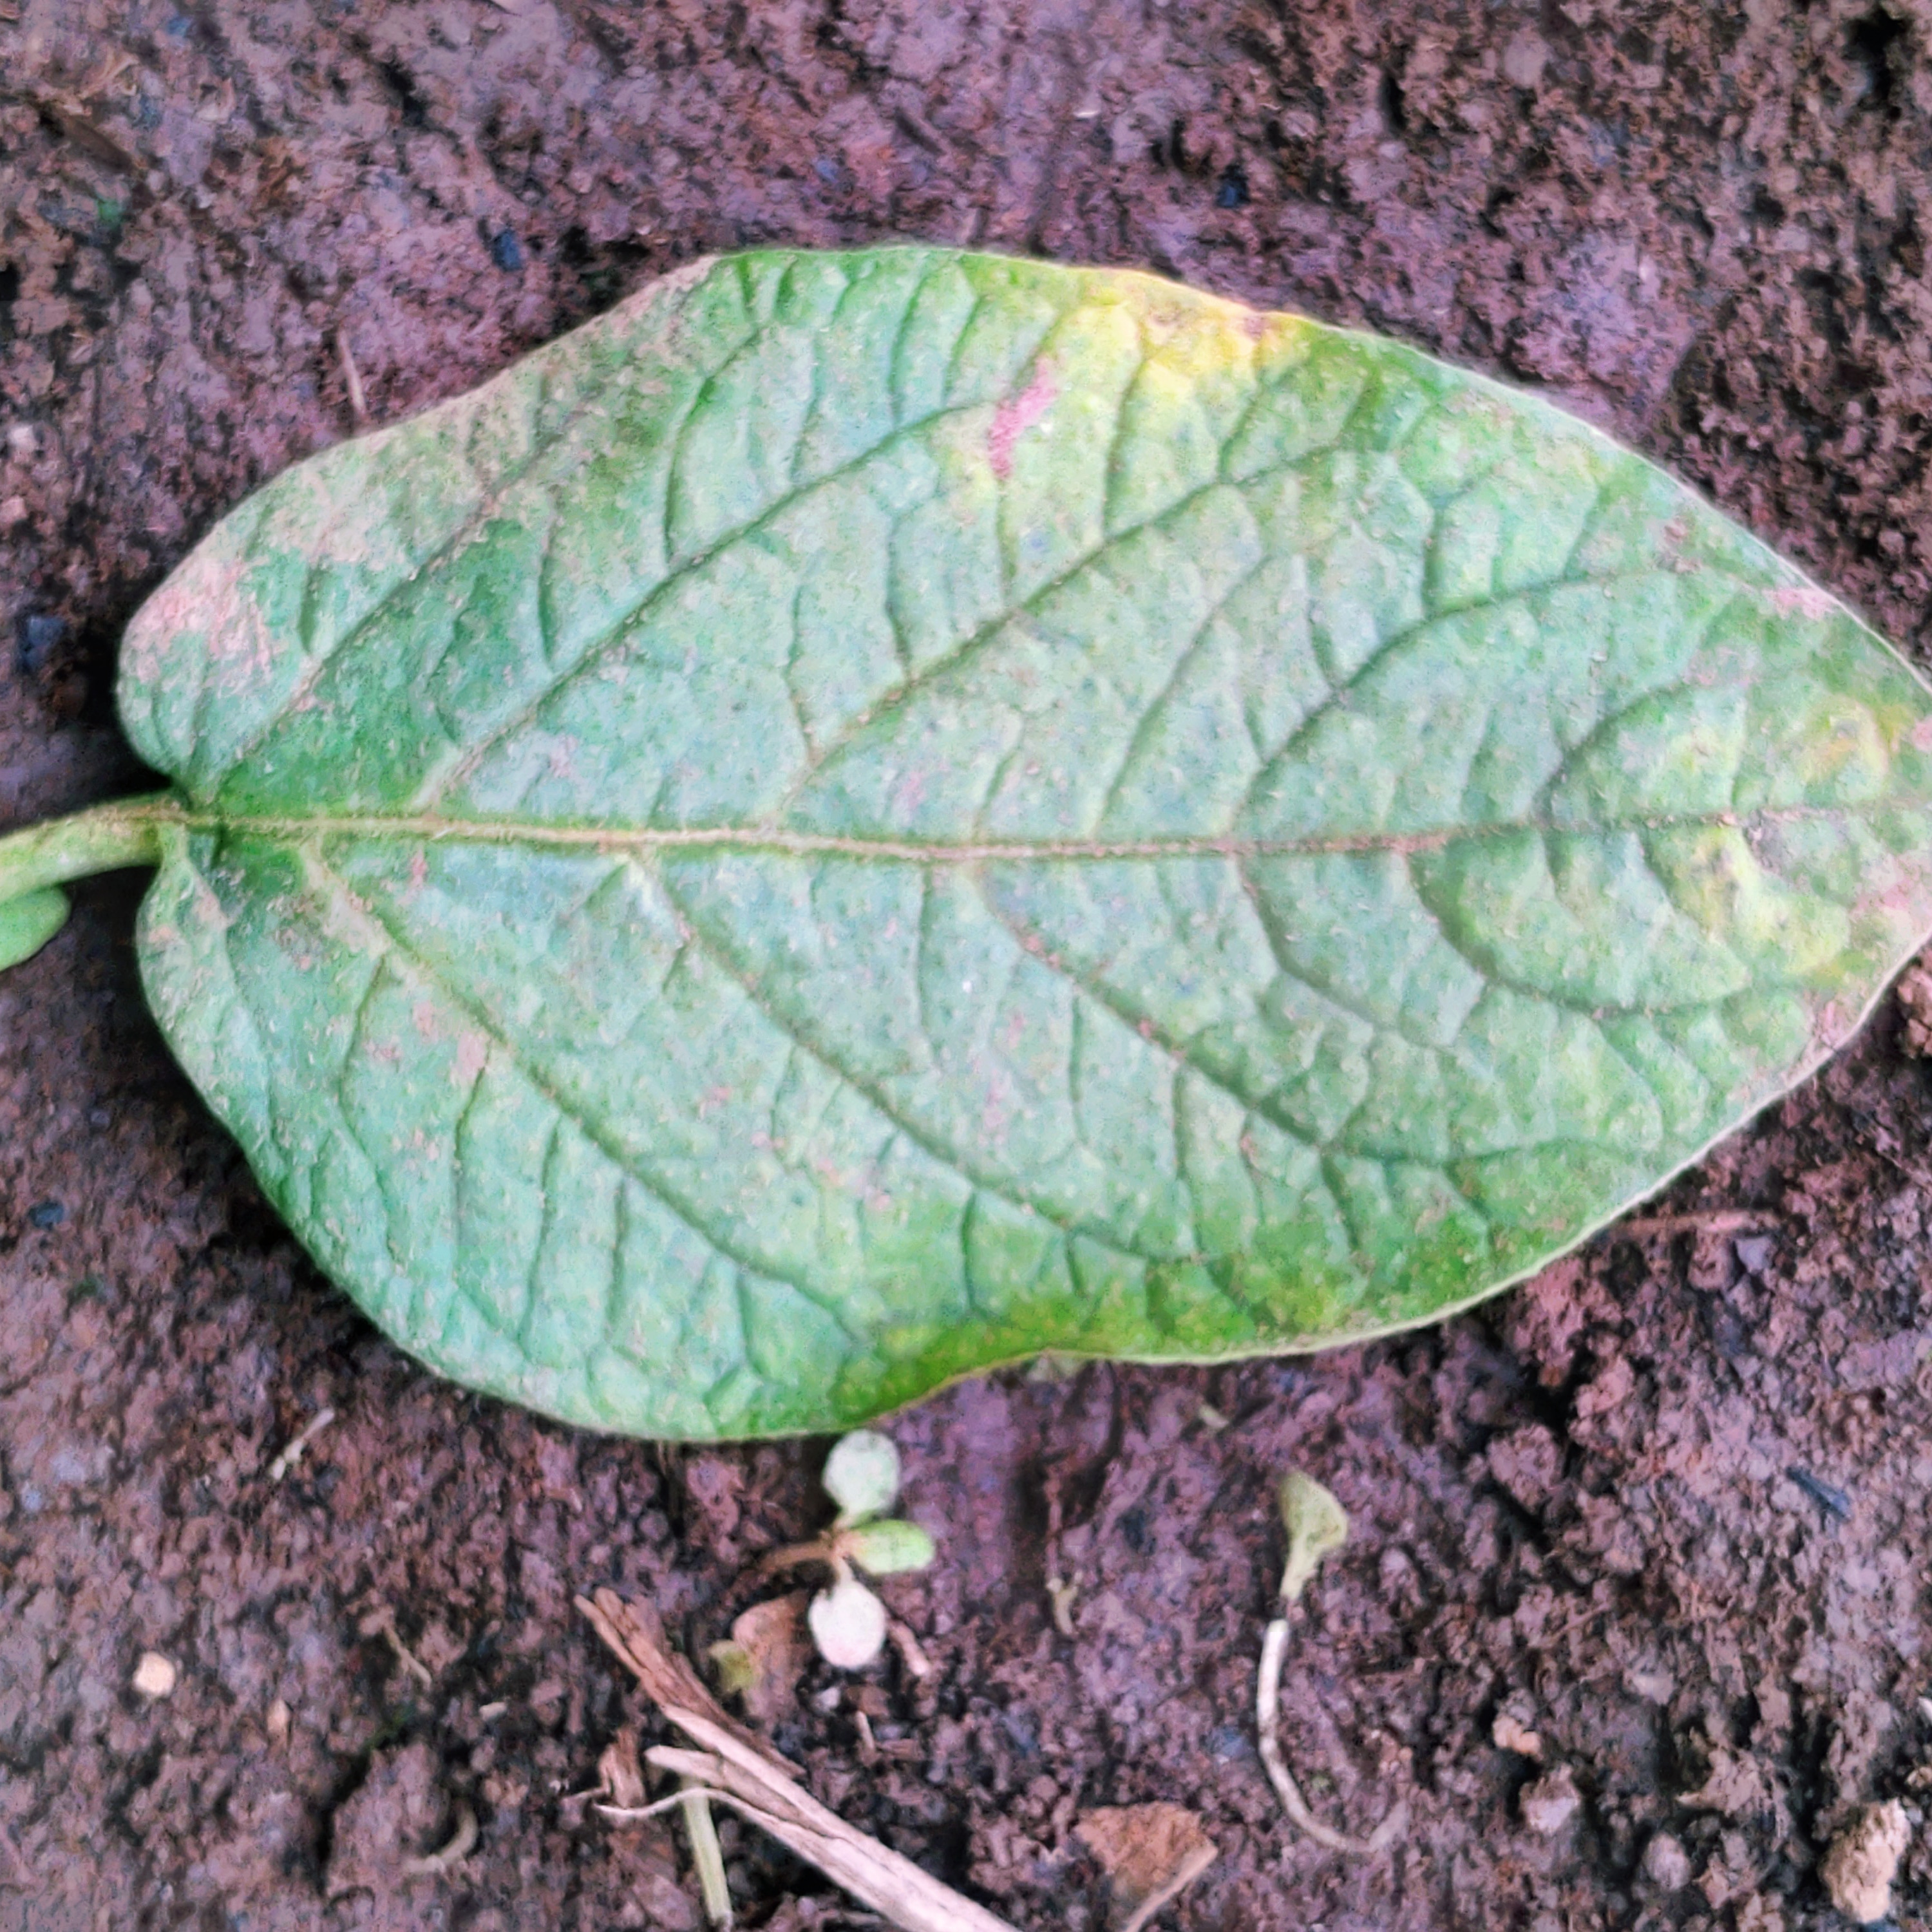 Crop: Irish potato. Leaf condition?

late blight
